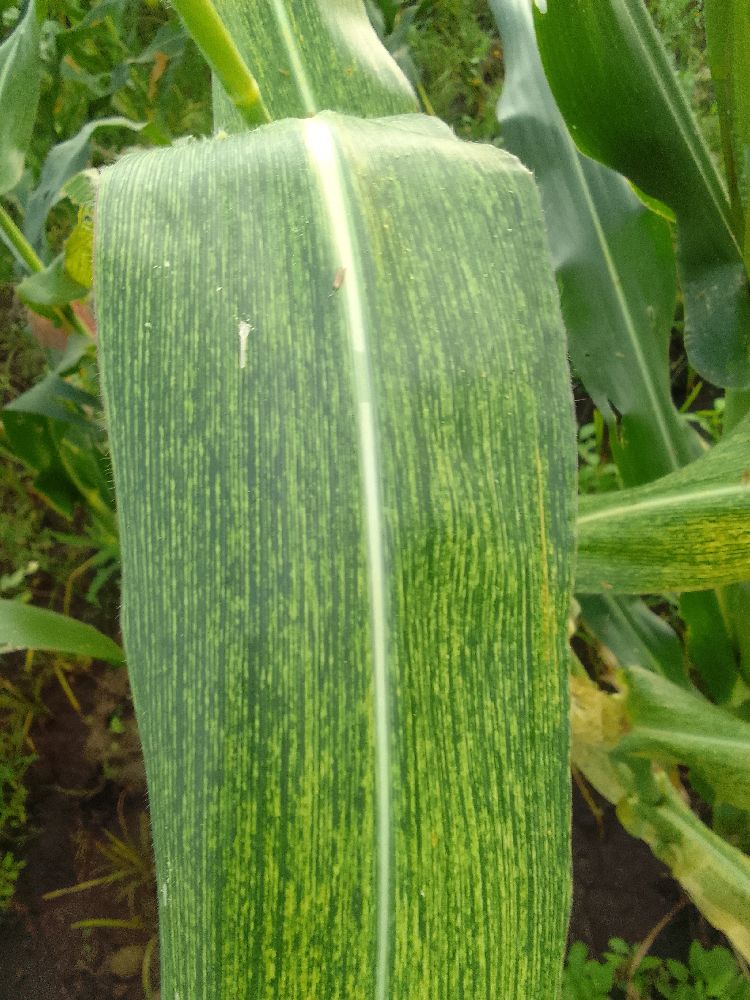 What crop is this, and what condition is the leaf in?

maize, maize streak virus
